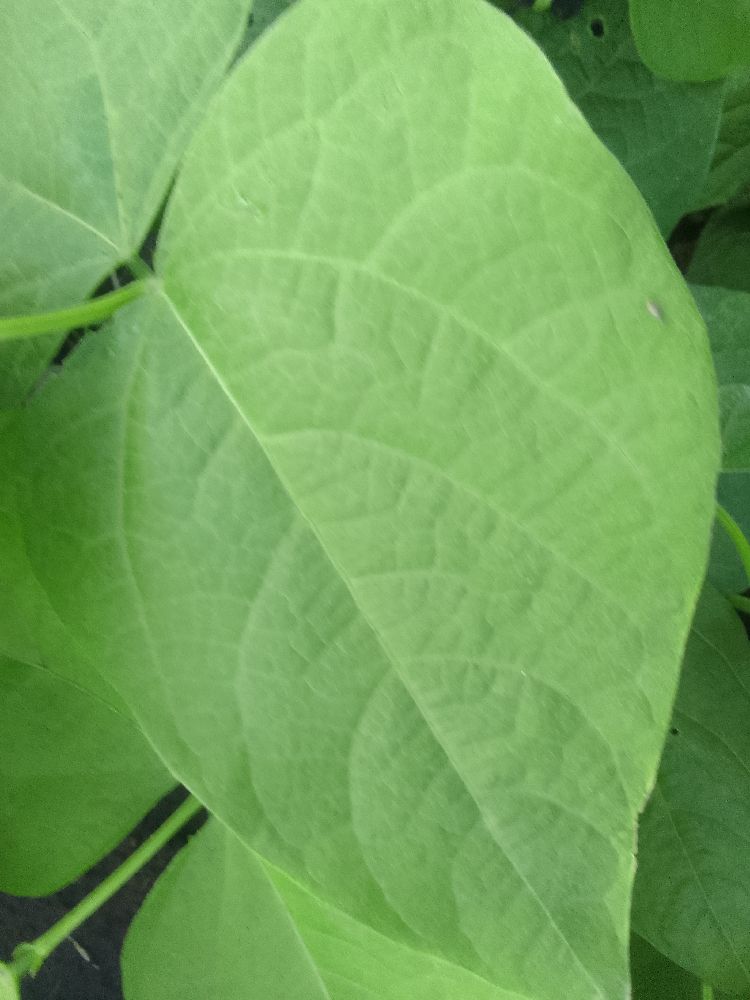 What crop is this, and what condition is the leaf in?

common bean, healthy
